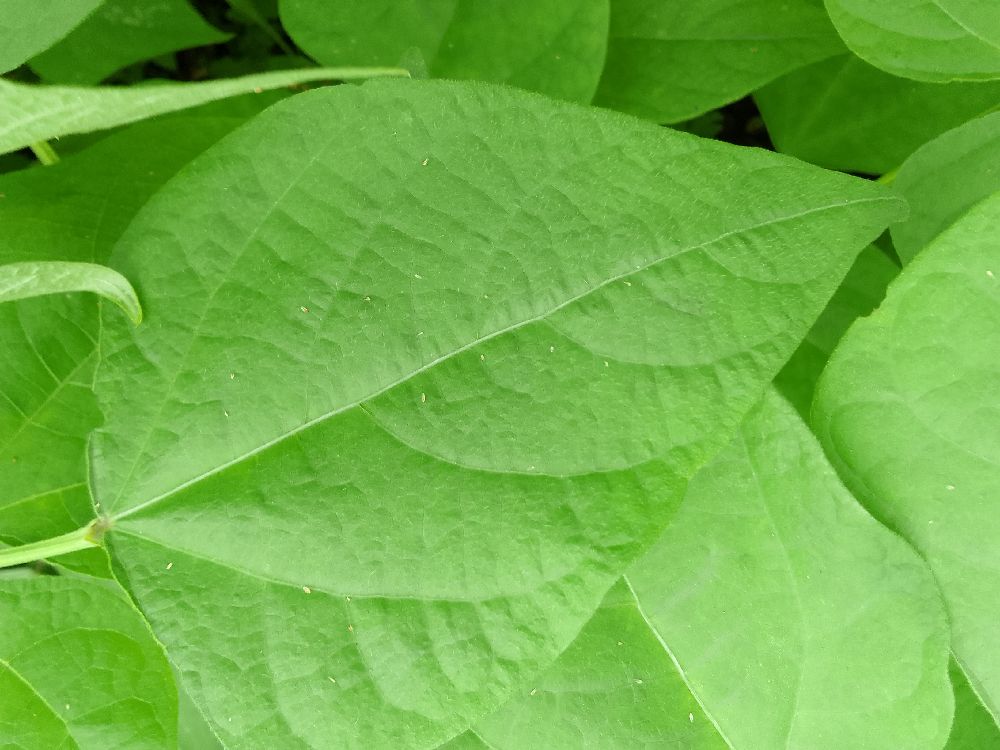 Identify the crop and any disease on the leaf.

common bean, healthy
